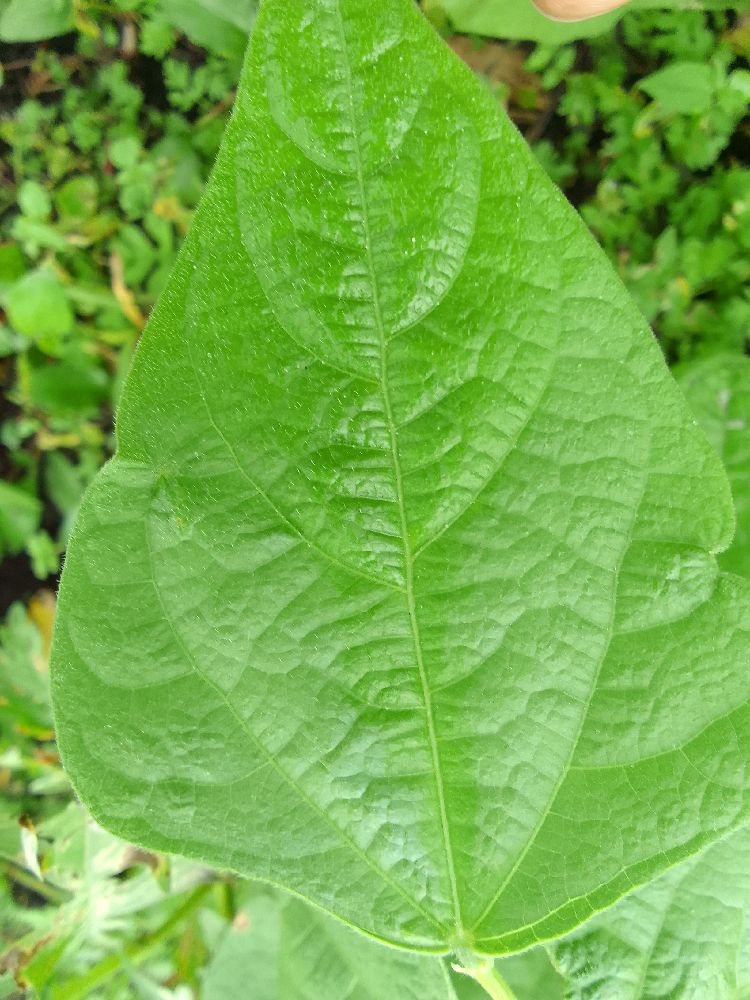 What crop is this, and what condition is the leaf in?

common bean, healthy
